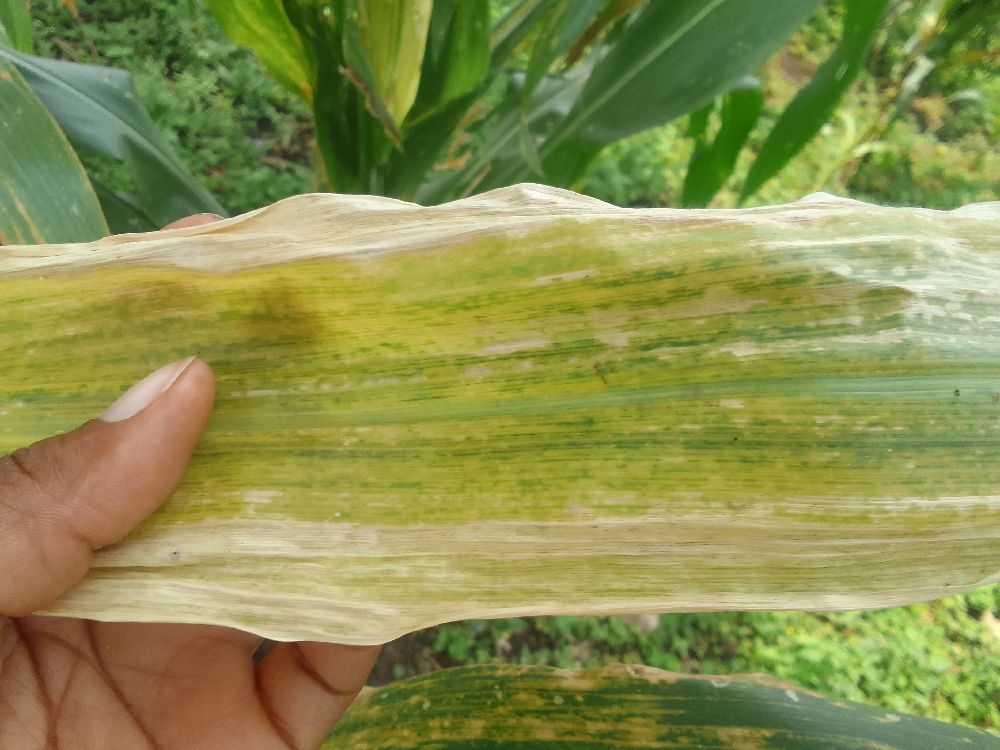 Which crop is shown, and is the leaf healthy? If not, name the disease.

maize, maize lethal necrosis
